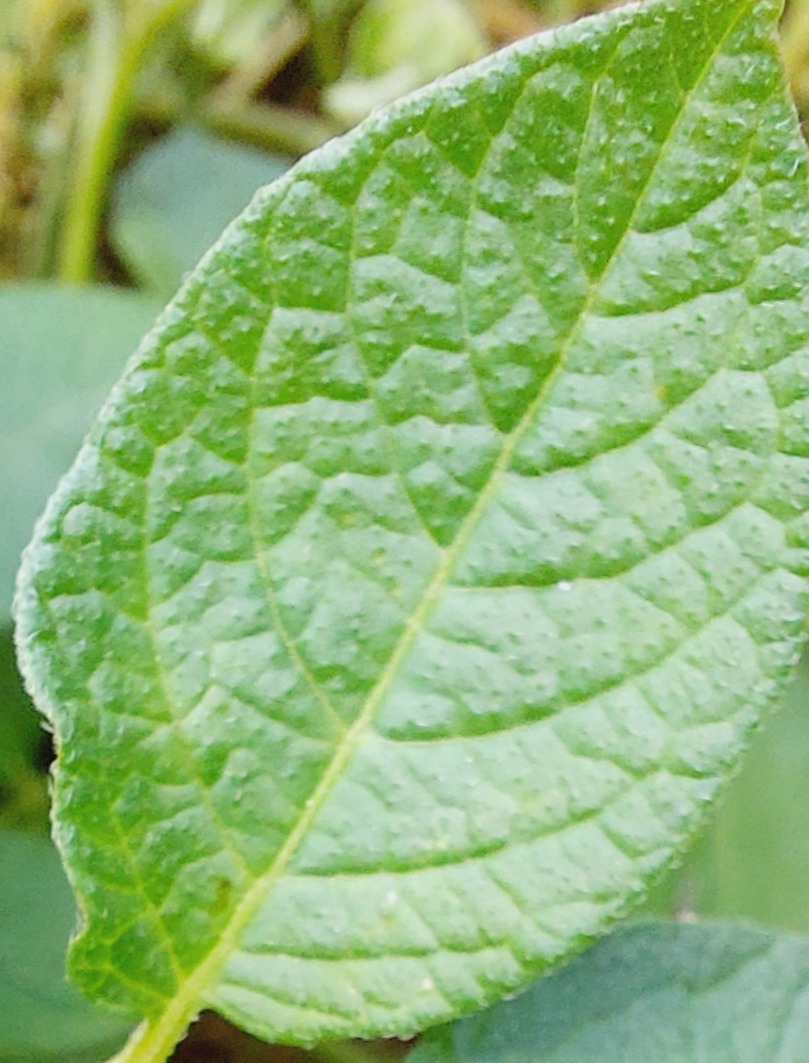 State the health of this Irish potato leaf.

healthy
